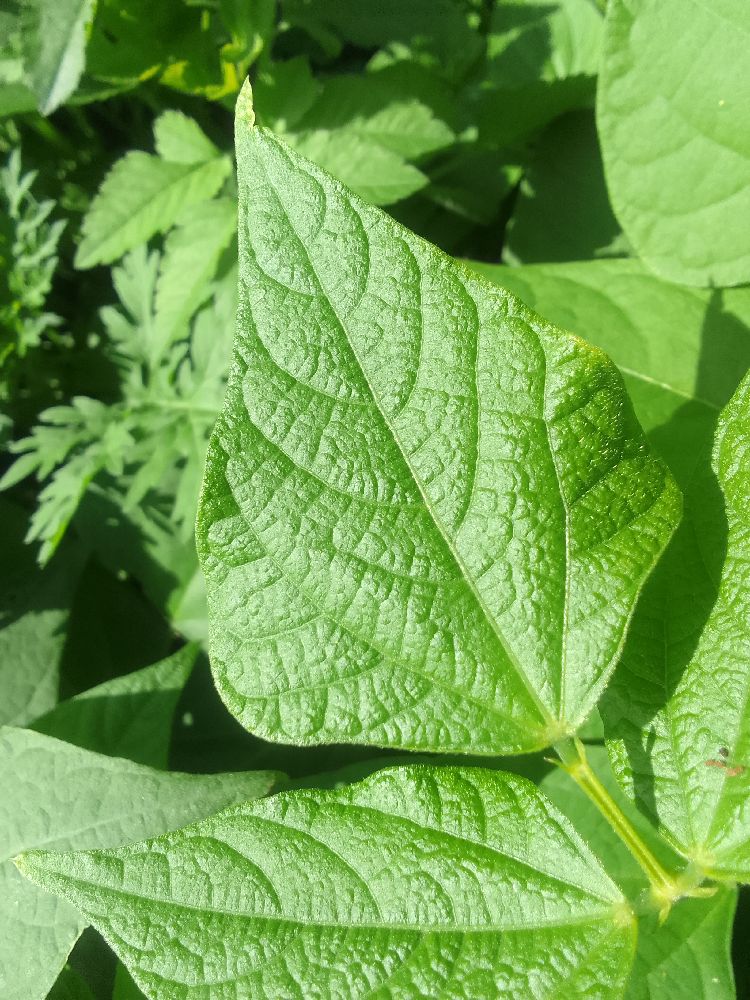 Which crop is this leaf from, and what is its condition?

common bean, healthy
